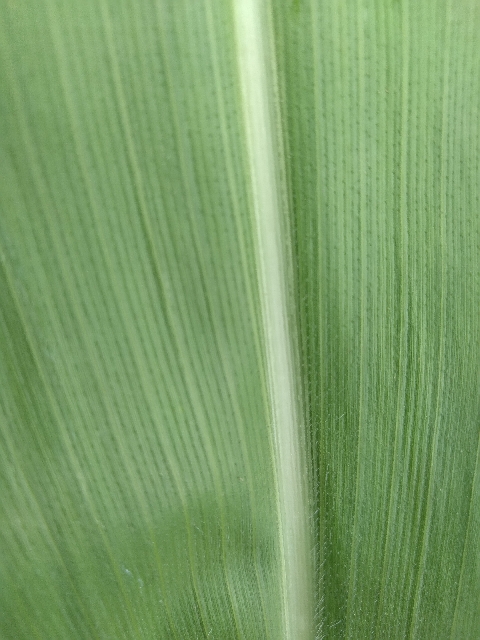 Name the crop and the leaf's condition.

maize, healthy
